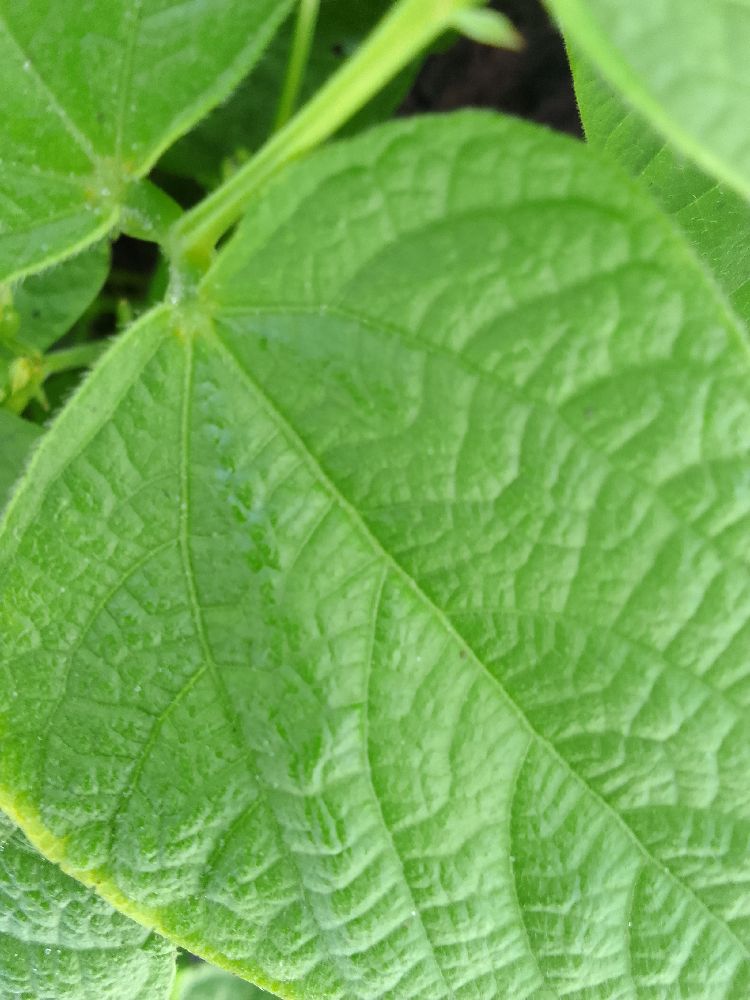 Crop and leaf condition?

common bean, healthy
